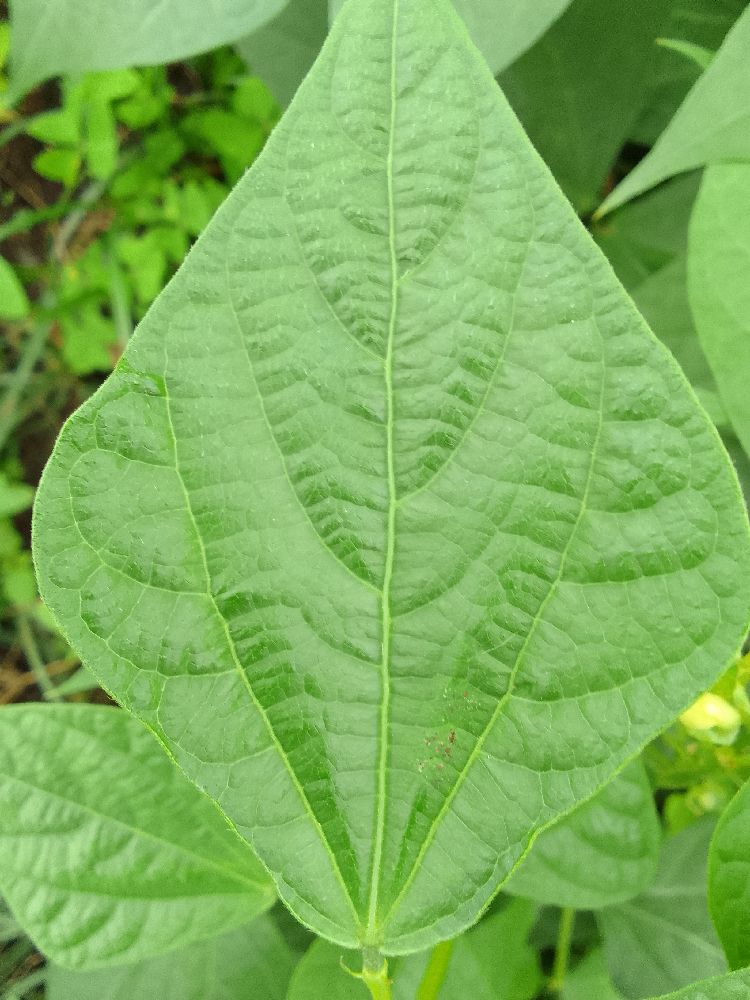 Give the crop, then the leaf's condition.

common bean, healthy
